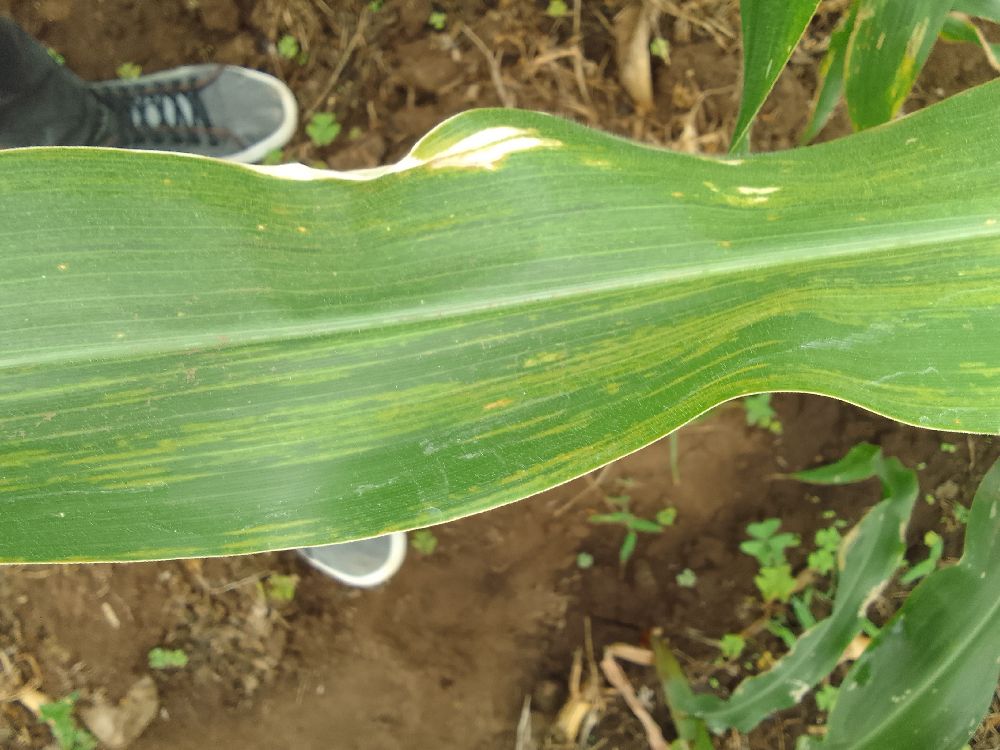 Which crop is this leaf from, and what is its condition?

maize, maize lethal necrosis
